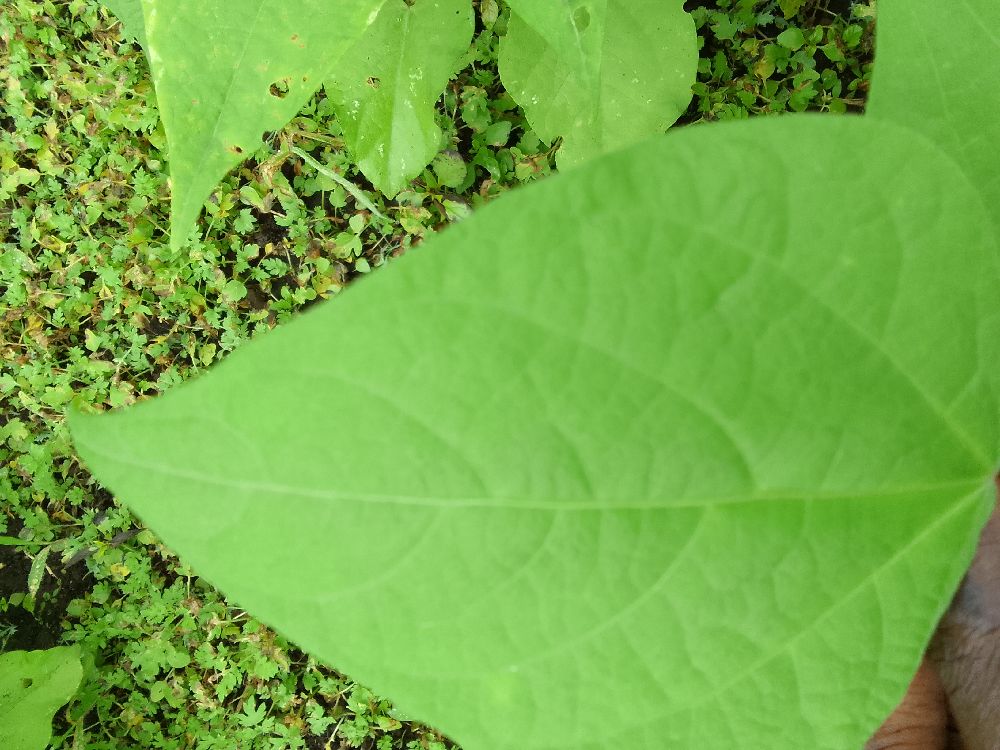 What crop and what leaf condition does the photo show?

common bean, healthy
